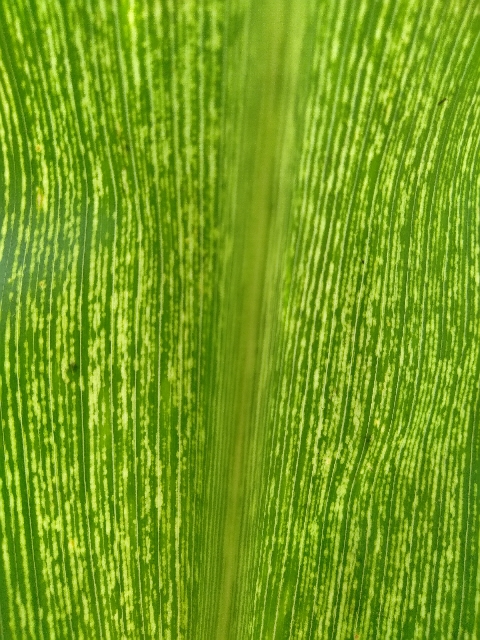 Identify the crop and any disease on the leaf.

maize, maize streak virus
